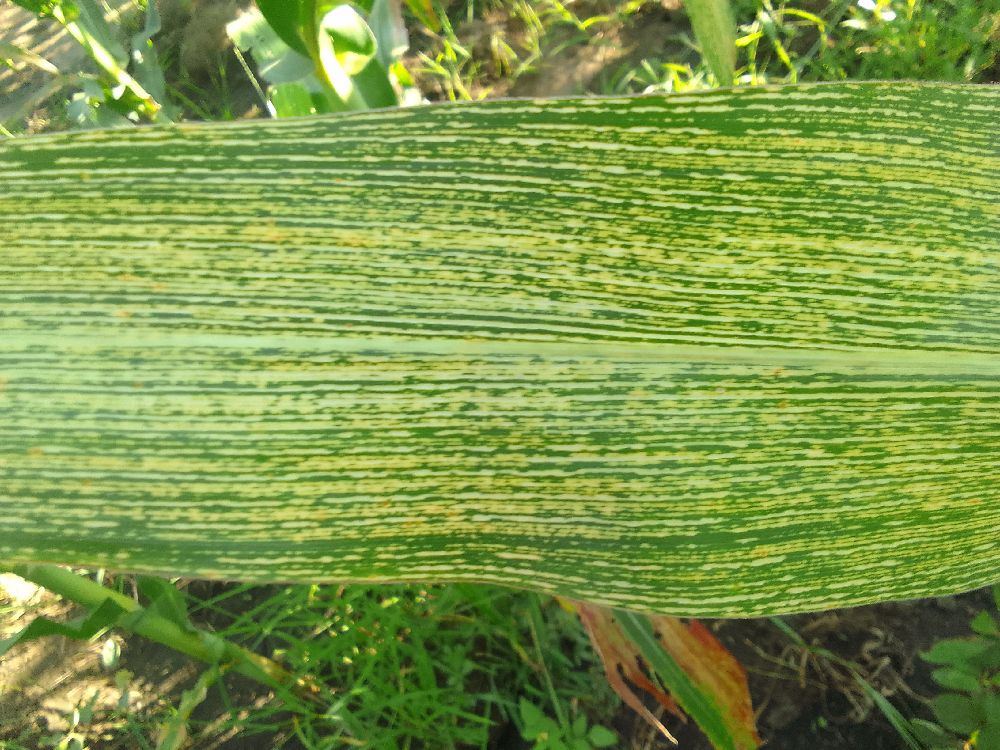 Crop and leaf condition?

maize, maize streak virus
